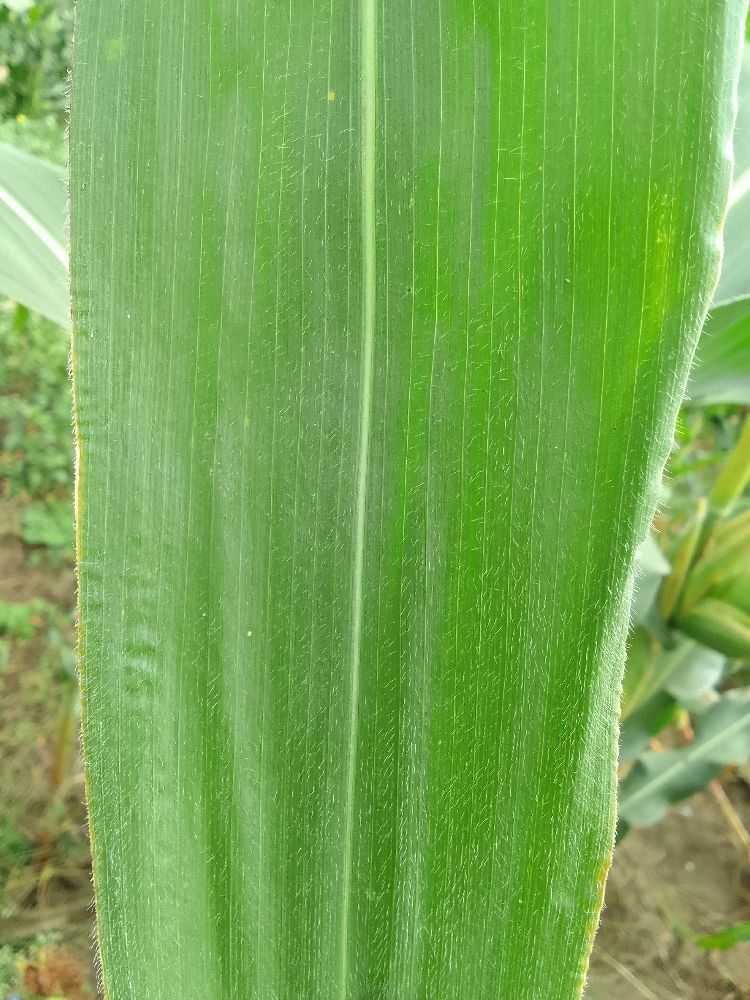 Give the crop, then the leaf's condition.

maize, healthy
